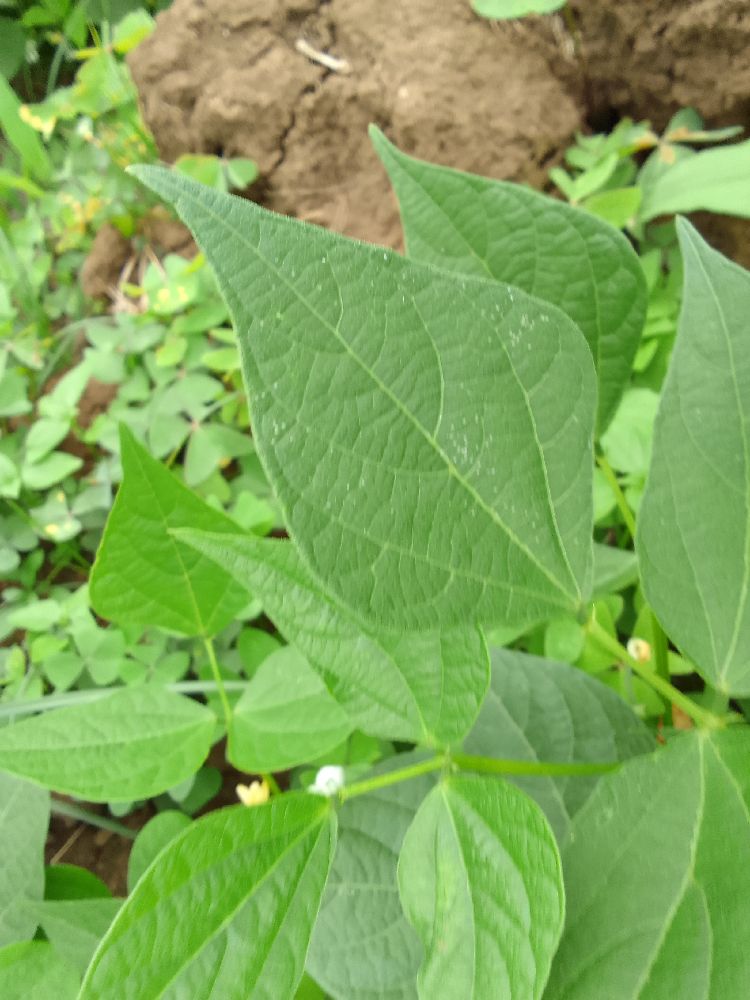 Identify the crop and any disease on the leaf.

common bean, healthy
